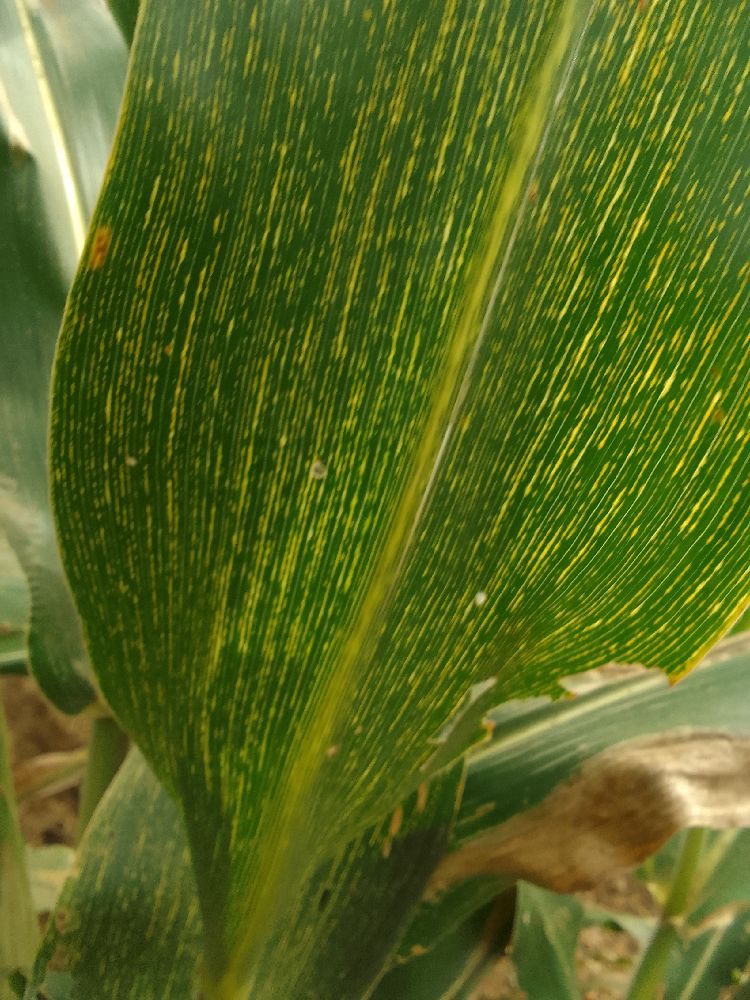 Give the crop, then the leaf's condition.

maize, maize streak virus
